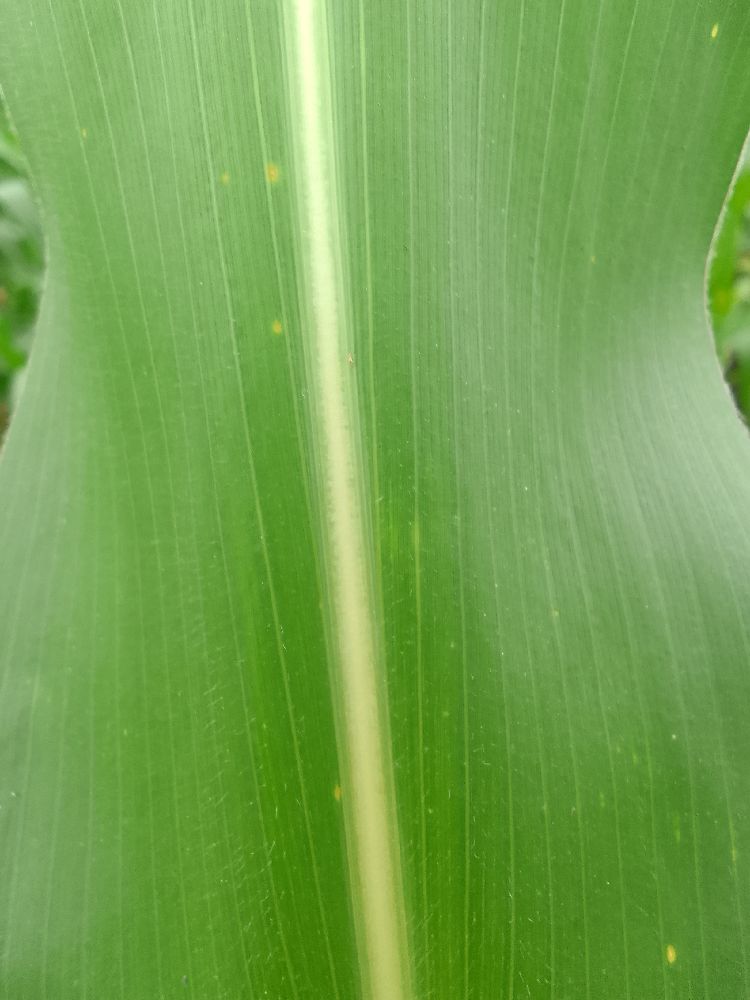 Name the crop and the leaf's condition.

maize, healthy
